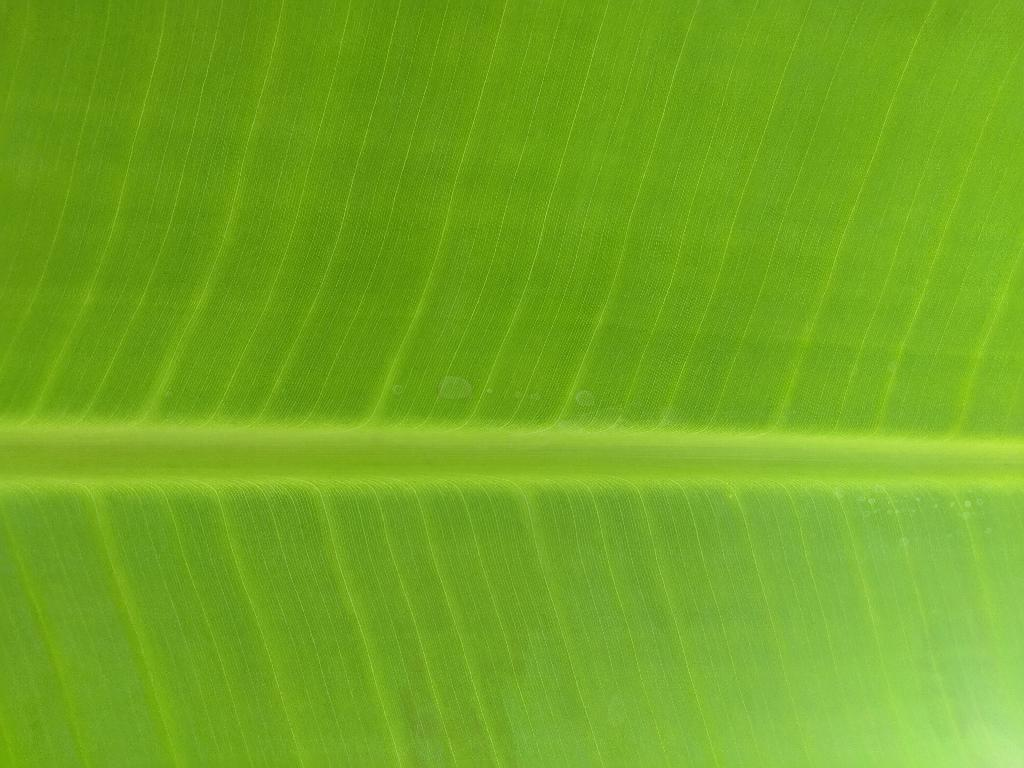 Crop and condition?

banana, healthy
